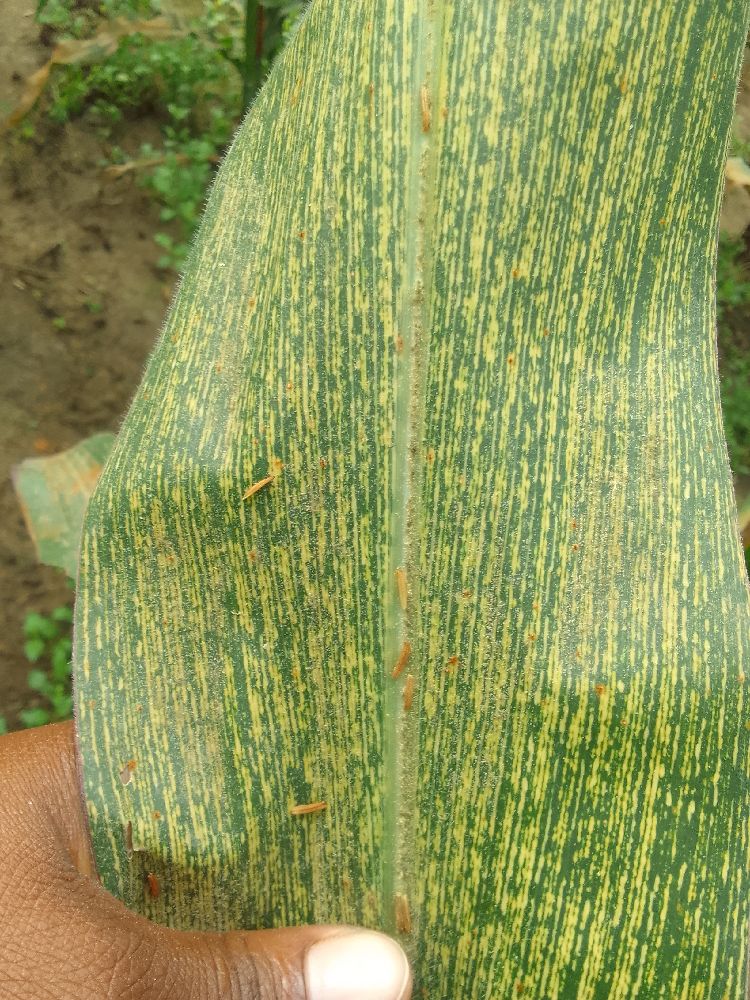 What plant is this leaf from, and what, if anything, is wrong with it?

maize, maize streak virus
